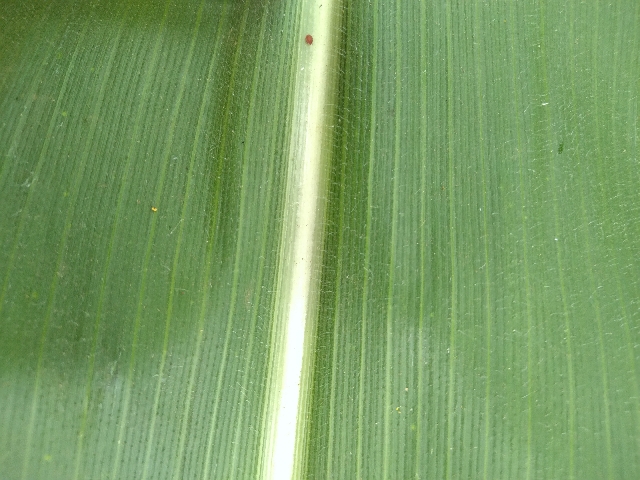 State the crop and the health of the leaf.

maize, healthy
